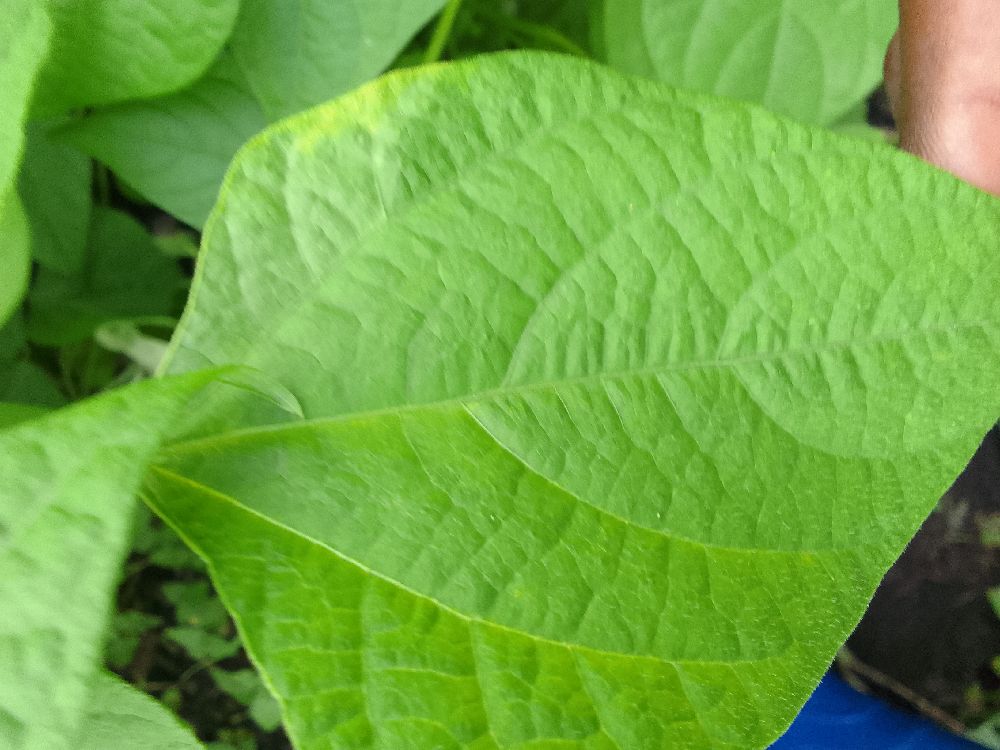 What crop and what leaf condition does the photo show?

common bean, healthy
